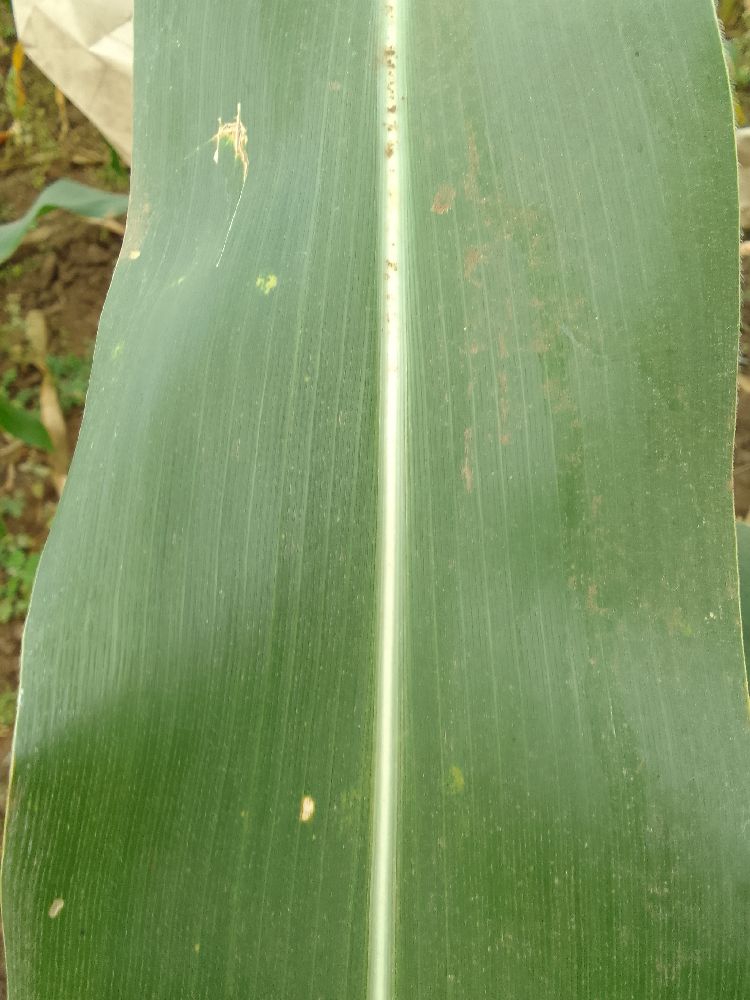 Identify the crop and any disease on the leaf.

maize, healthy
